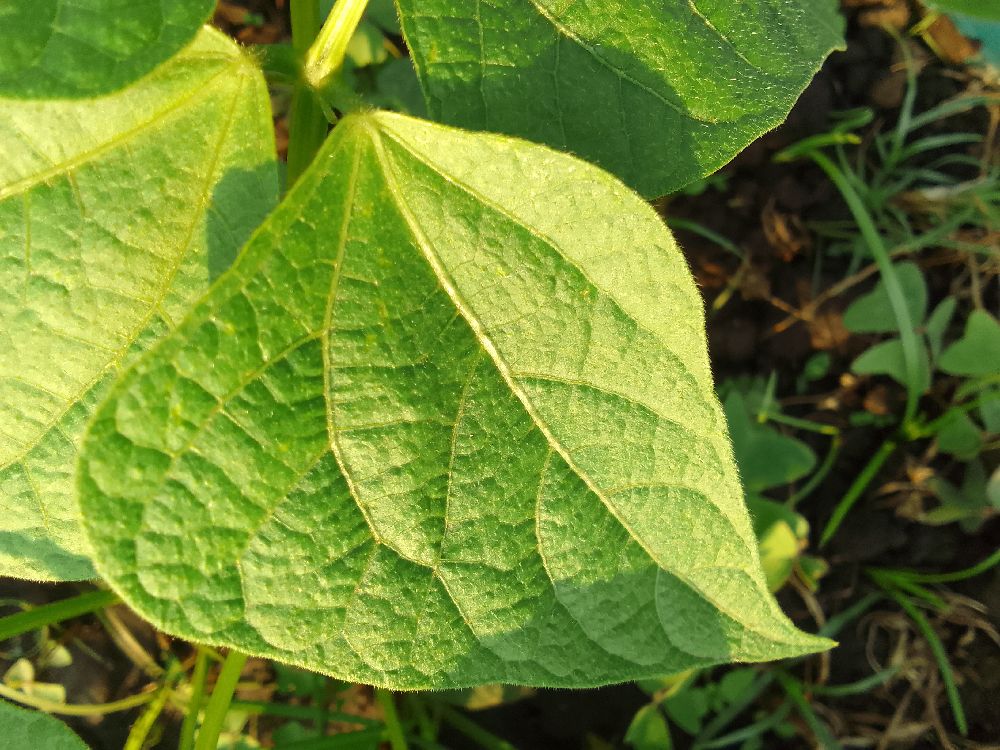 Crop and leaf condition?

common bean, healthy
